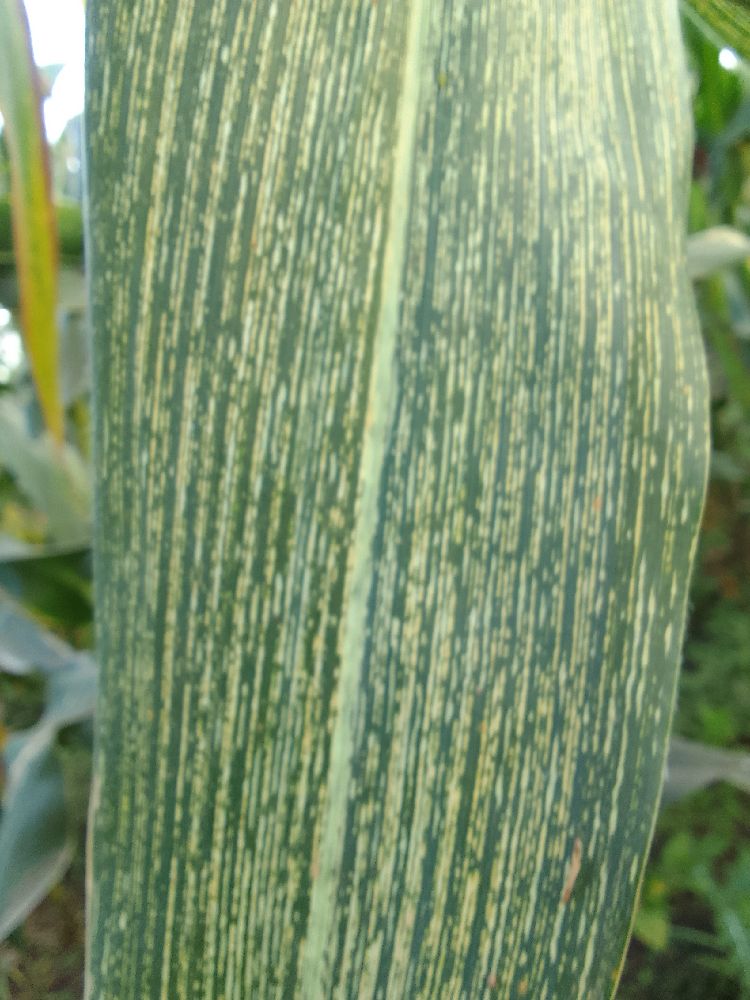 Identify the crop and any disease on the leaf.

maize, maize streak virus
